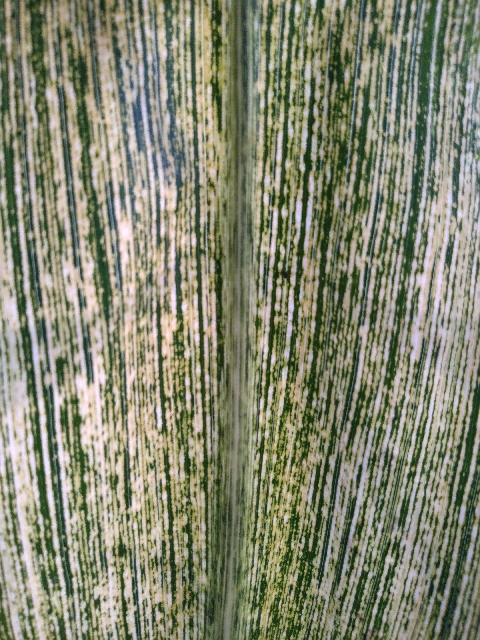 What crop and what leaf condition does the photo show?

maize, maize streak virus
